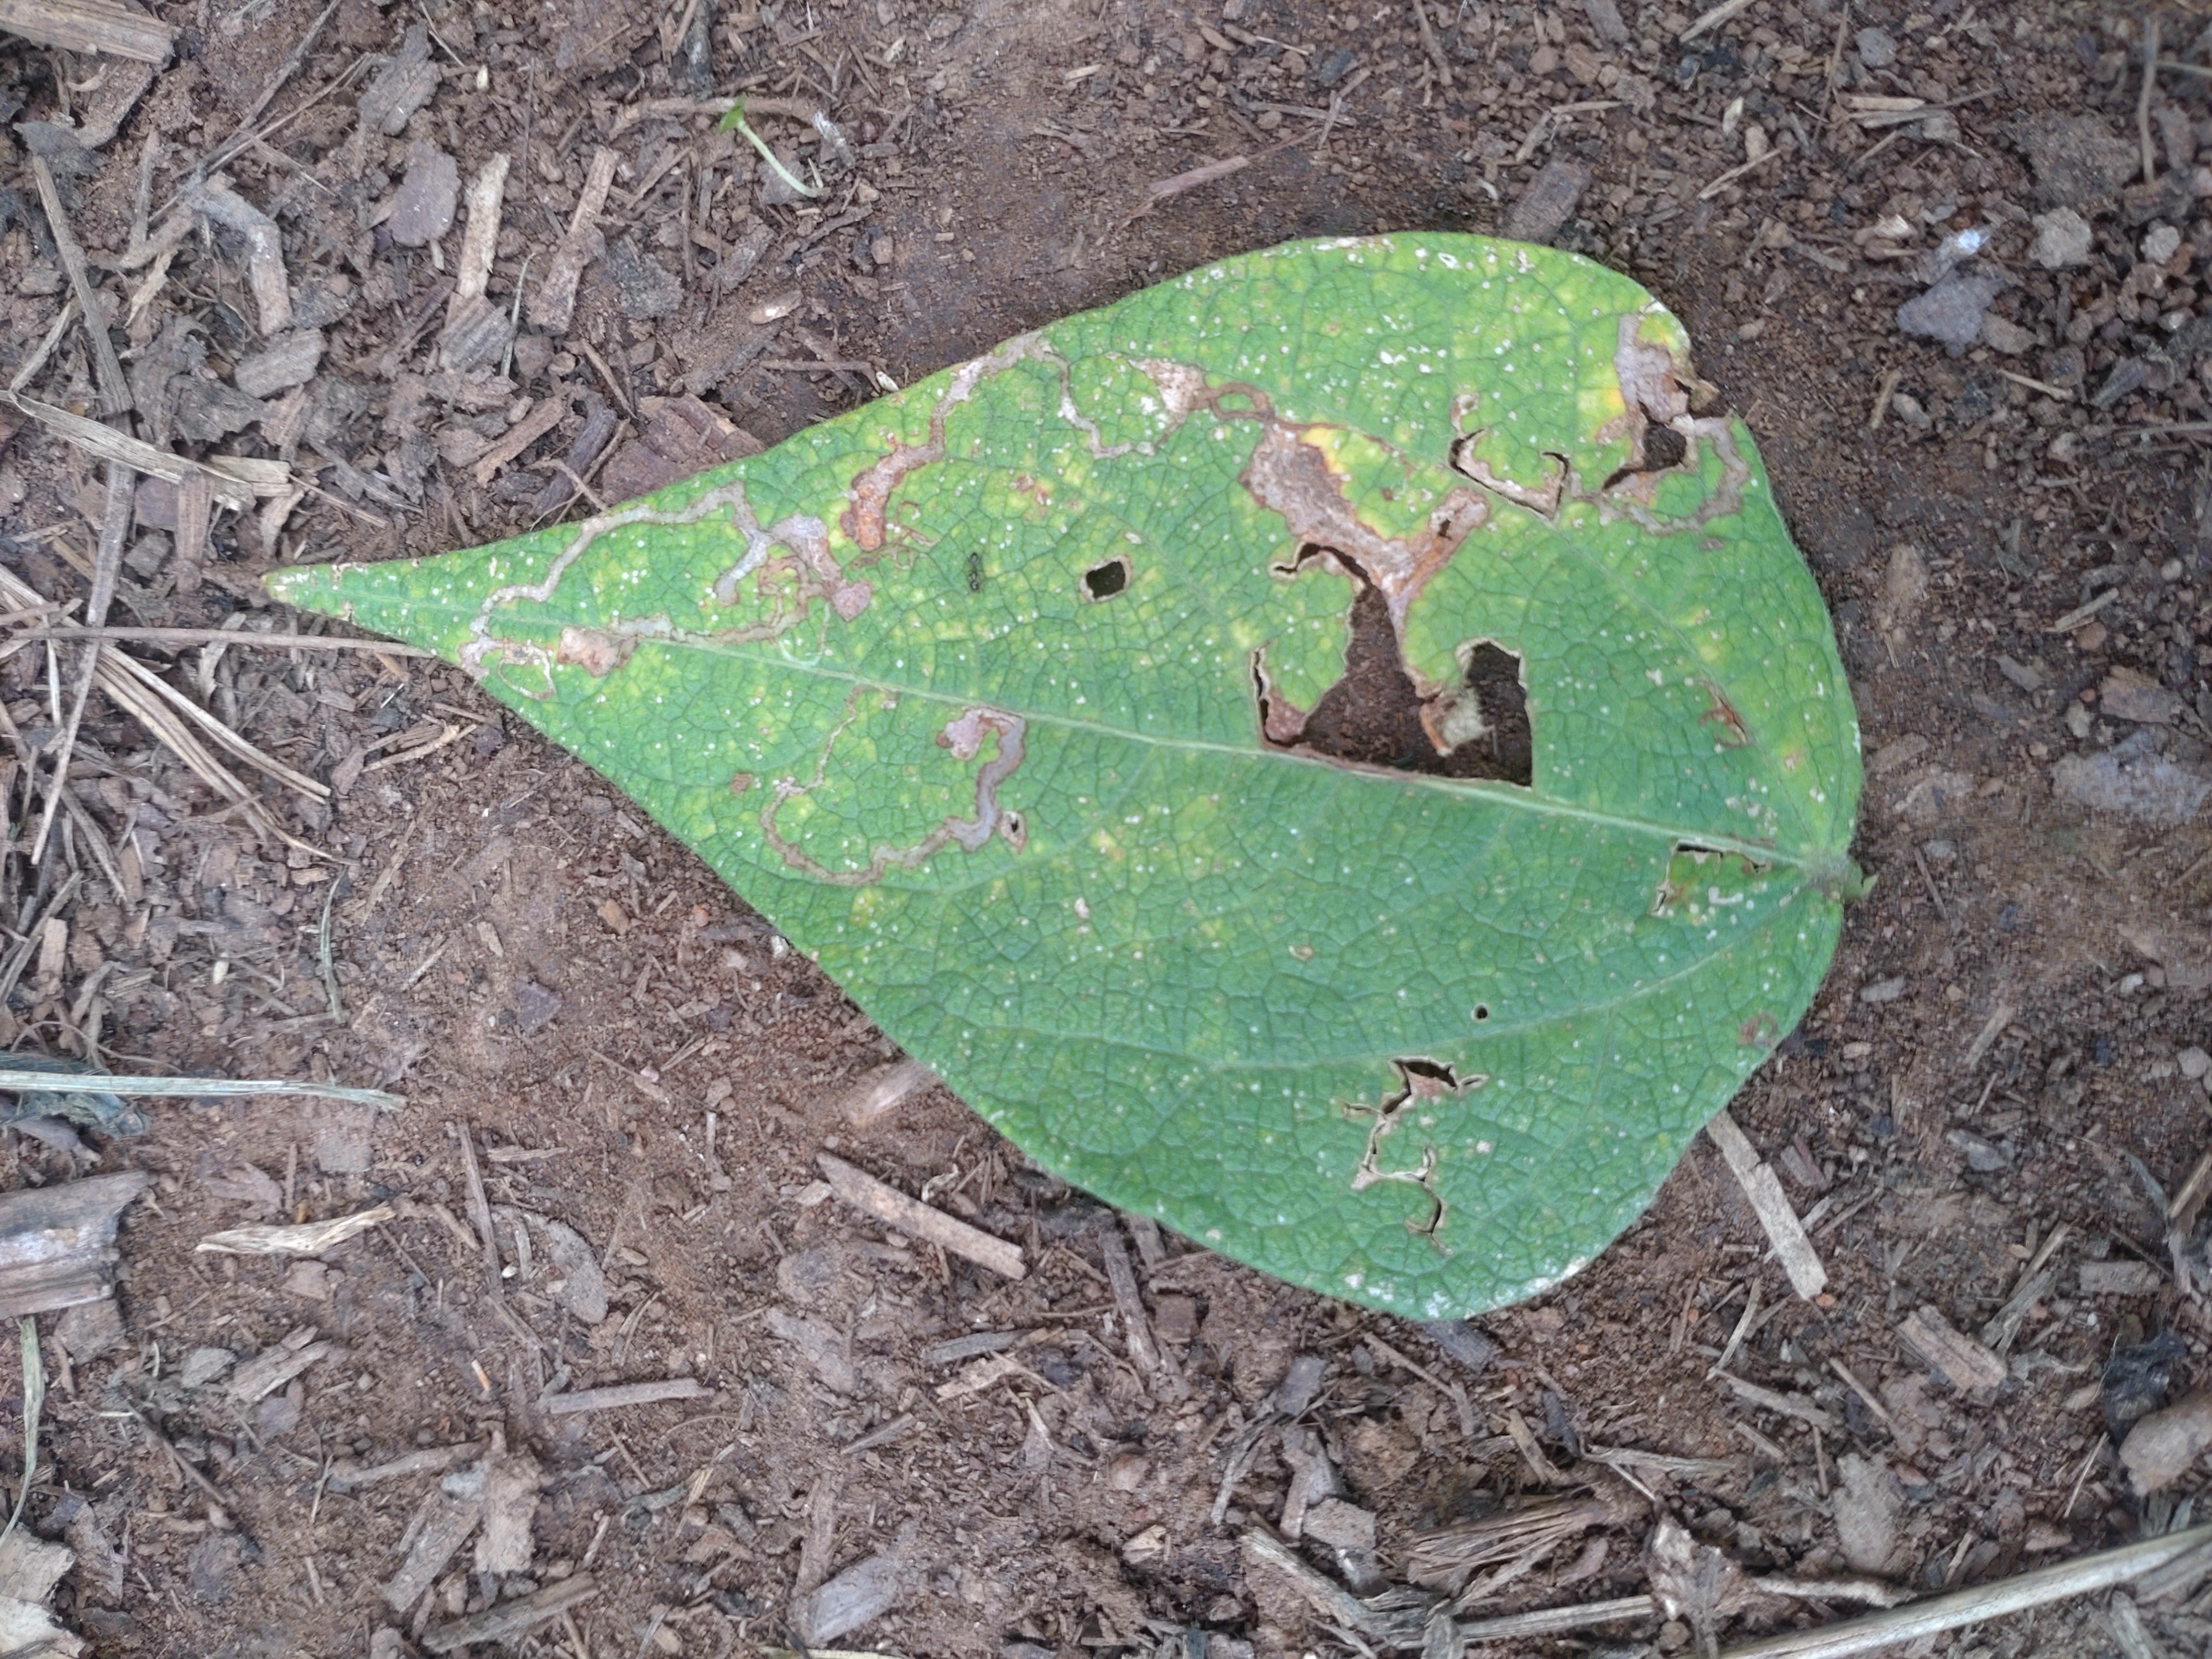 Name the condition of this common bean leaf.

anthracnose
